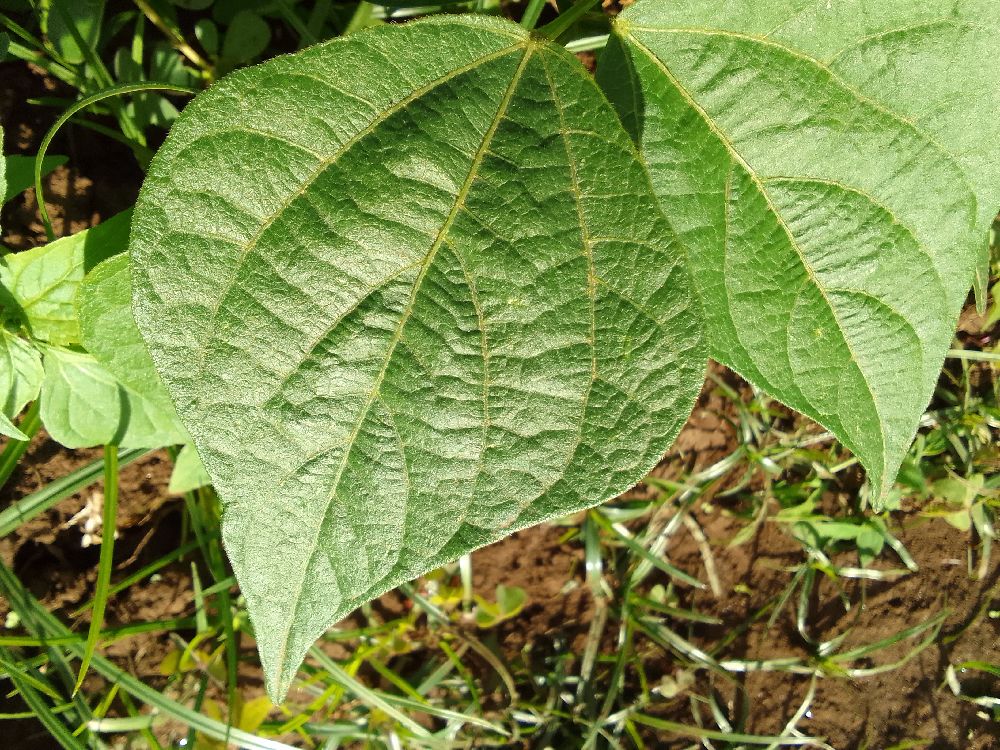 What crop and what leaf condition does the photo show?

common bean, healthy
